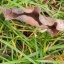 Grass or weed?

grass
